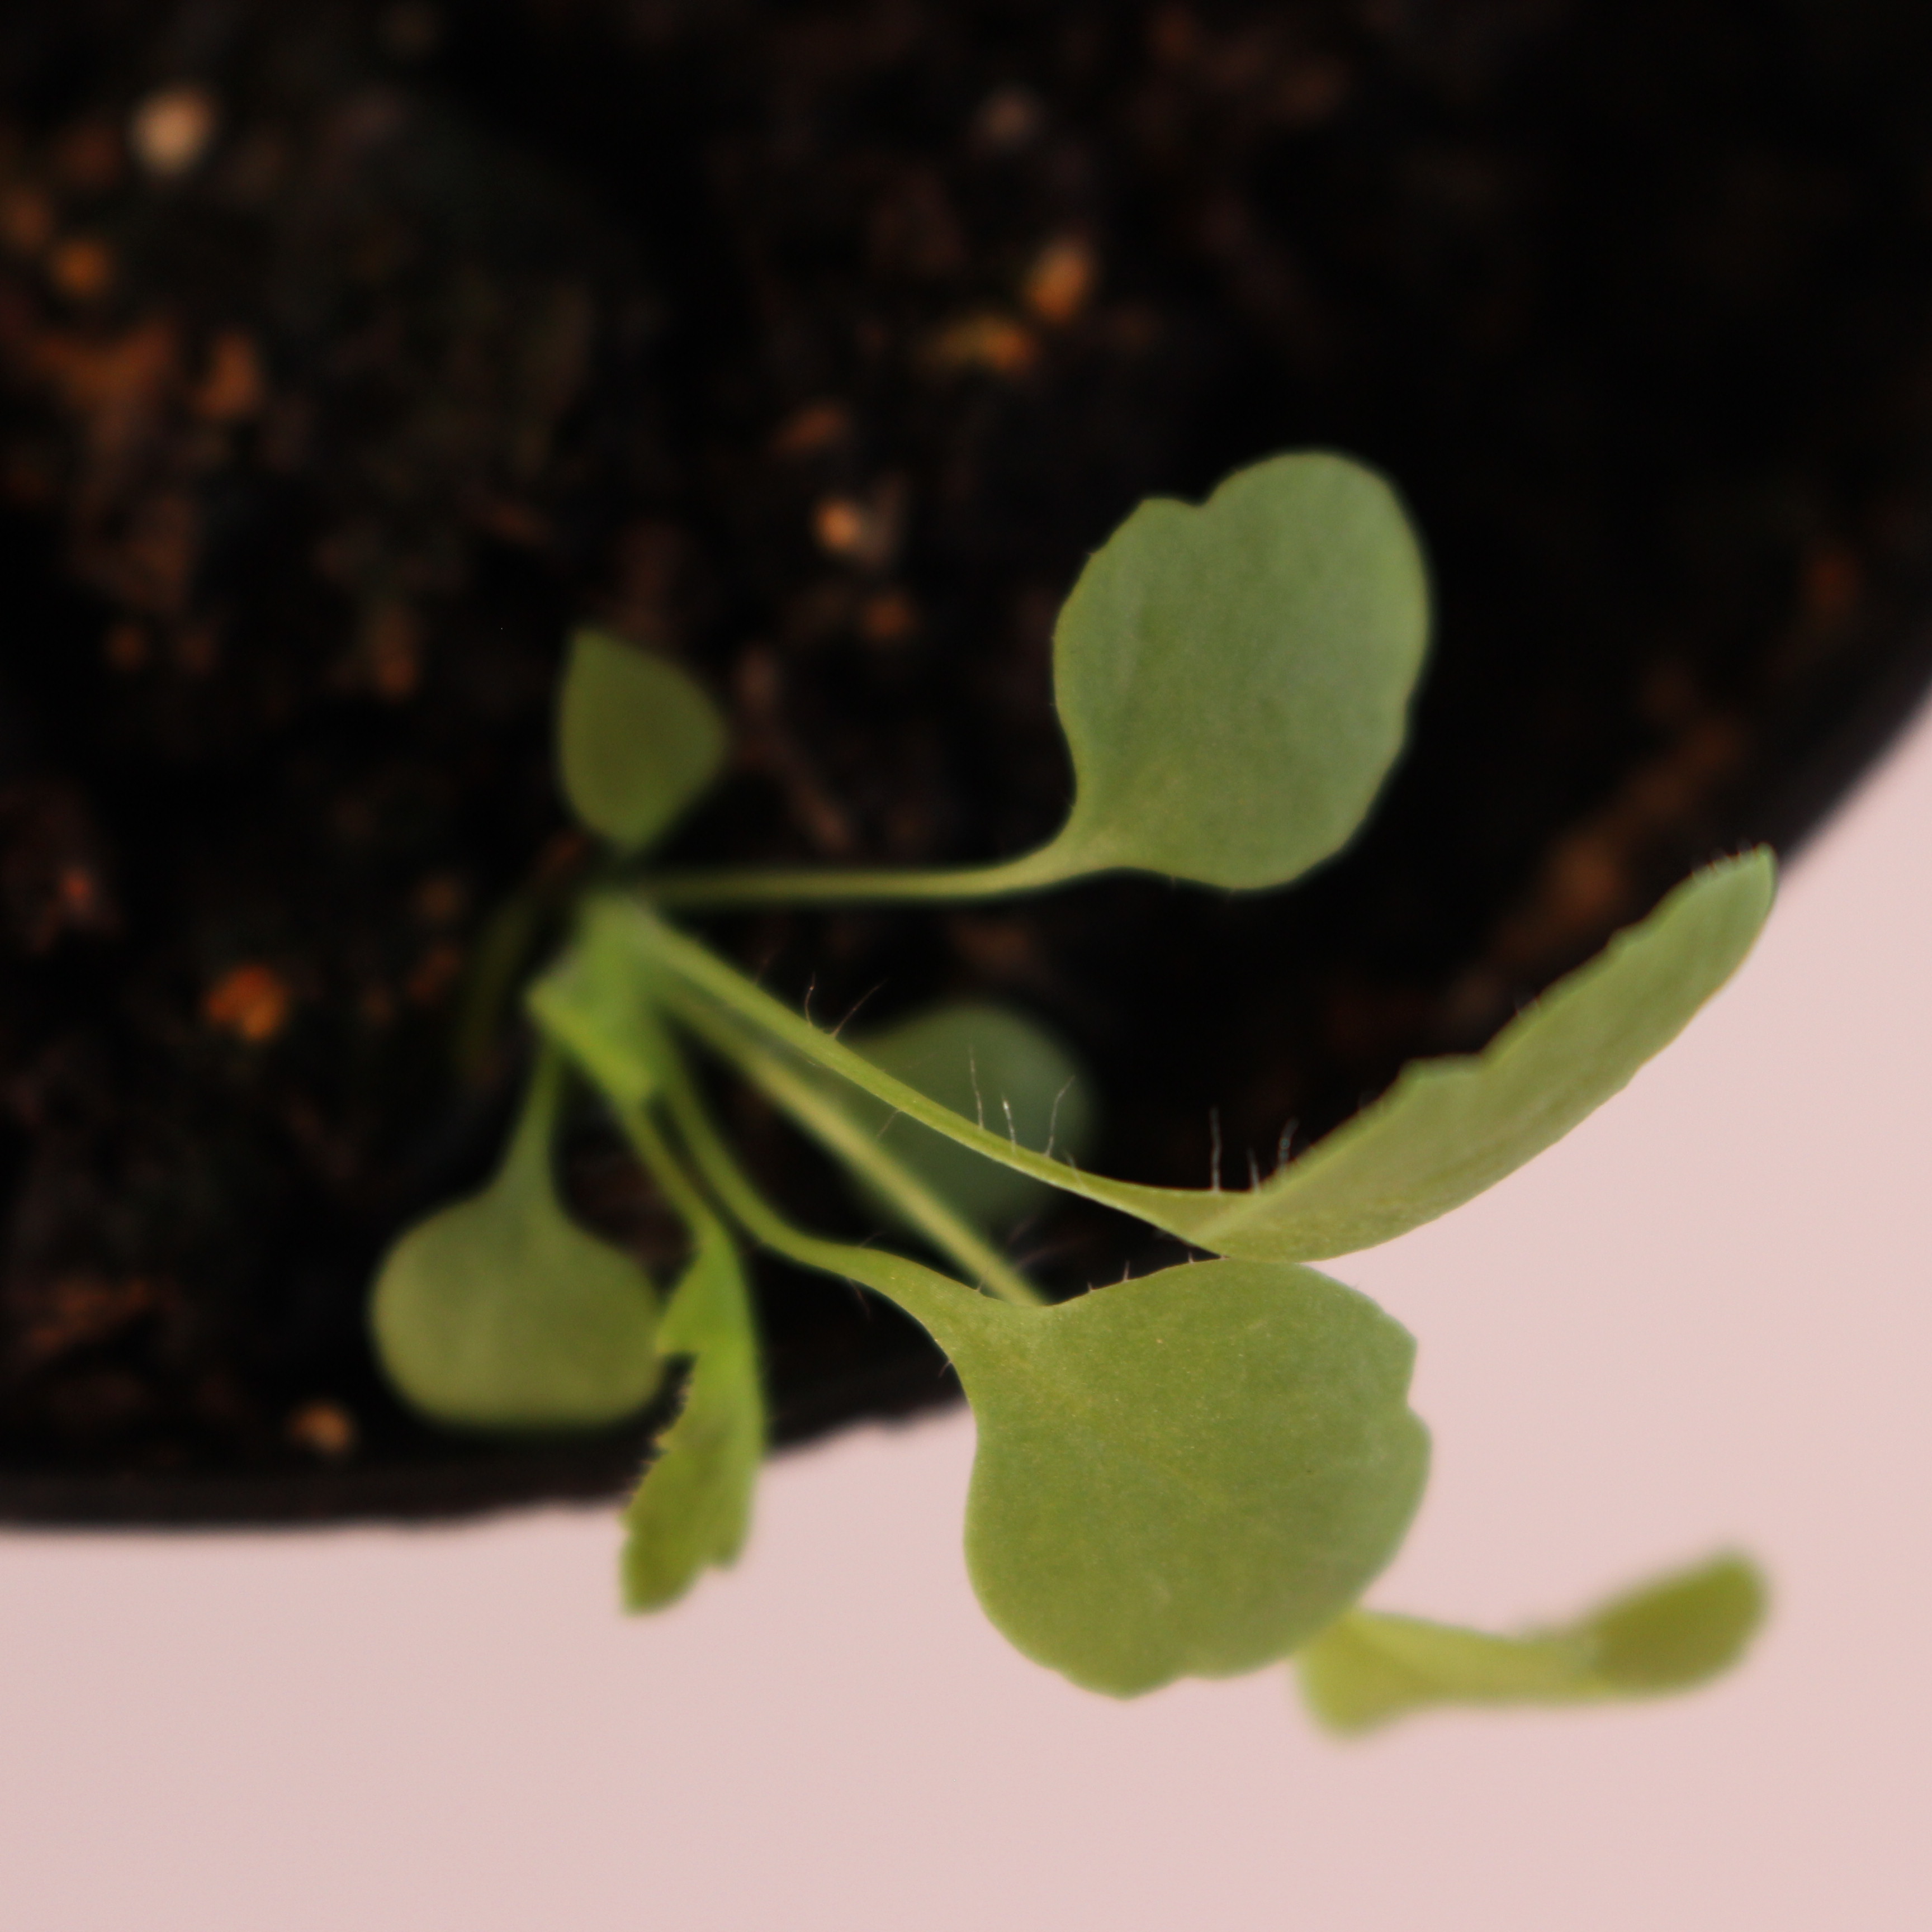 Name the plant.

Papaver rhoeas
